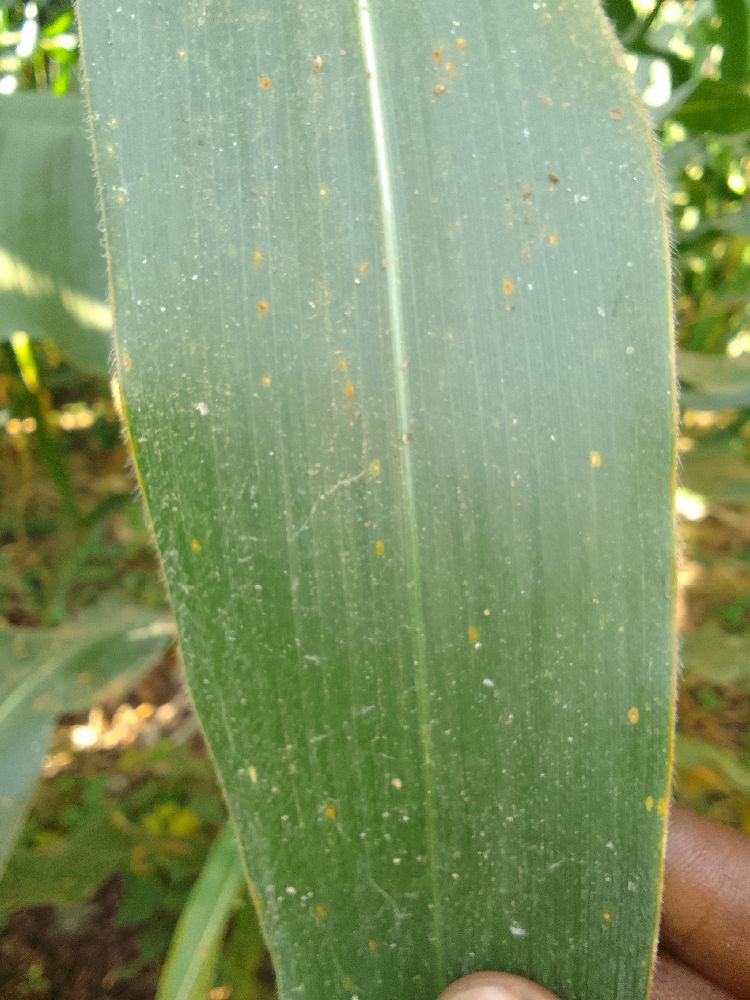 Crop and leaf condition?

maize, healthy
